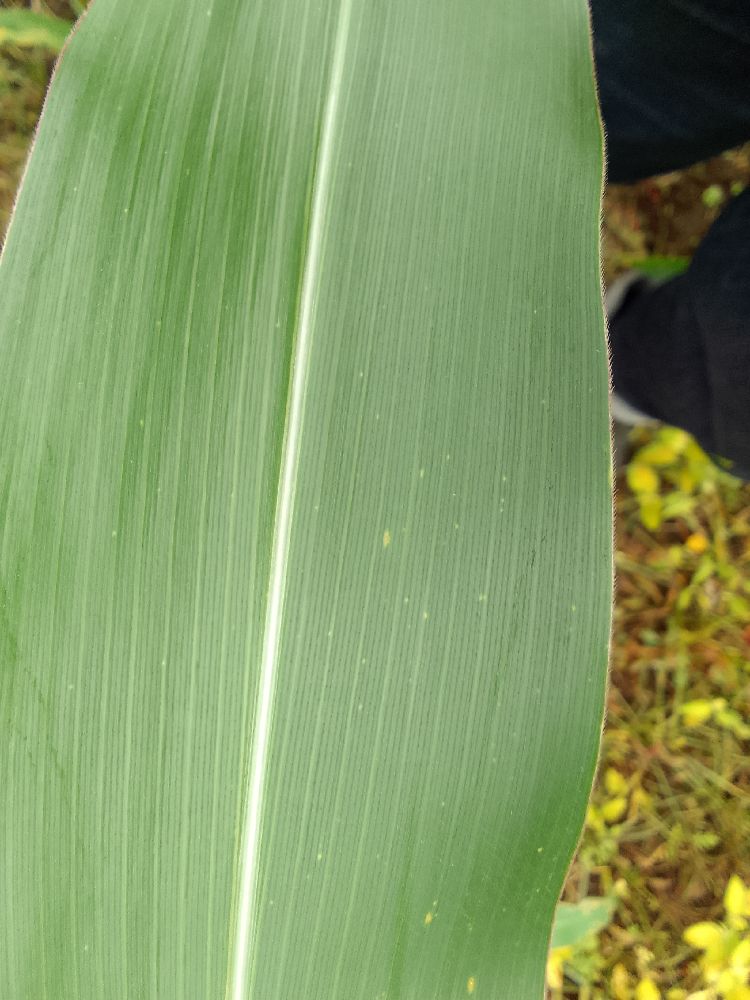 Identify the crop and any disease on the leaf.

maize, healthy
